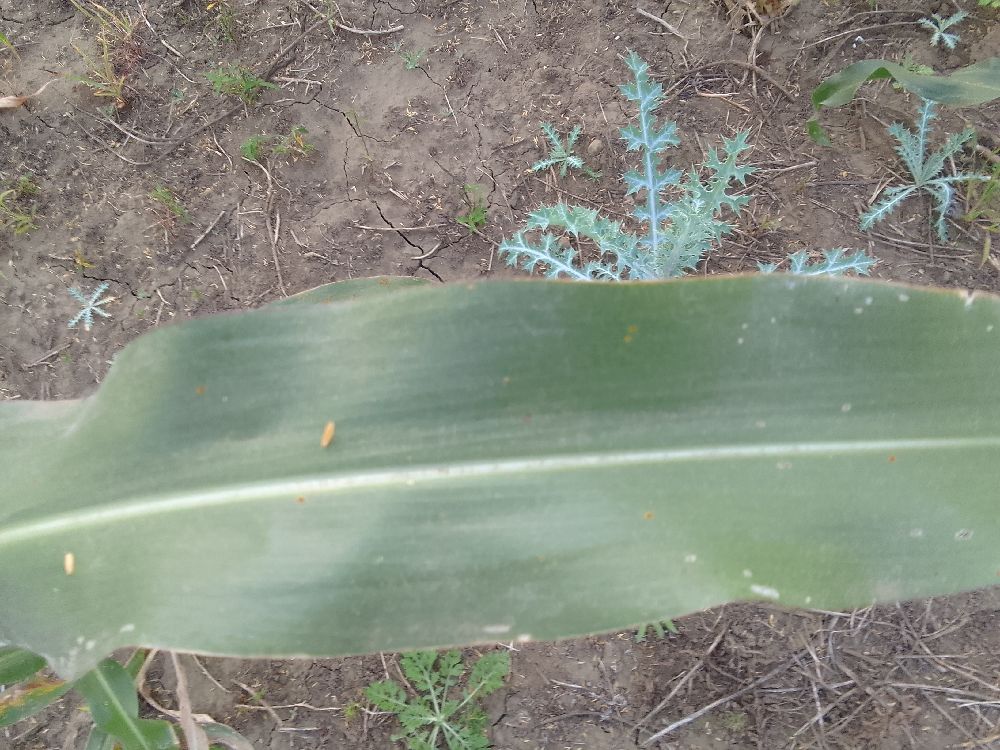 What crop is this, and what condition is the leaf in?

maize, healthy
